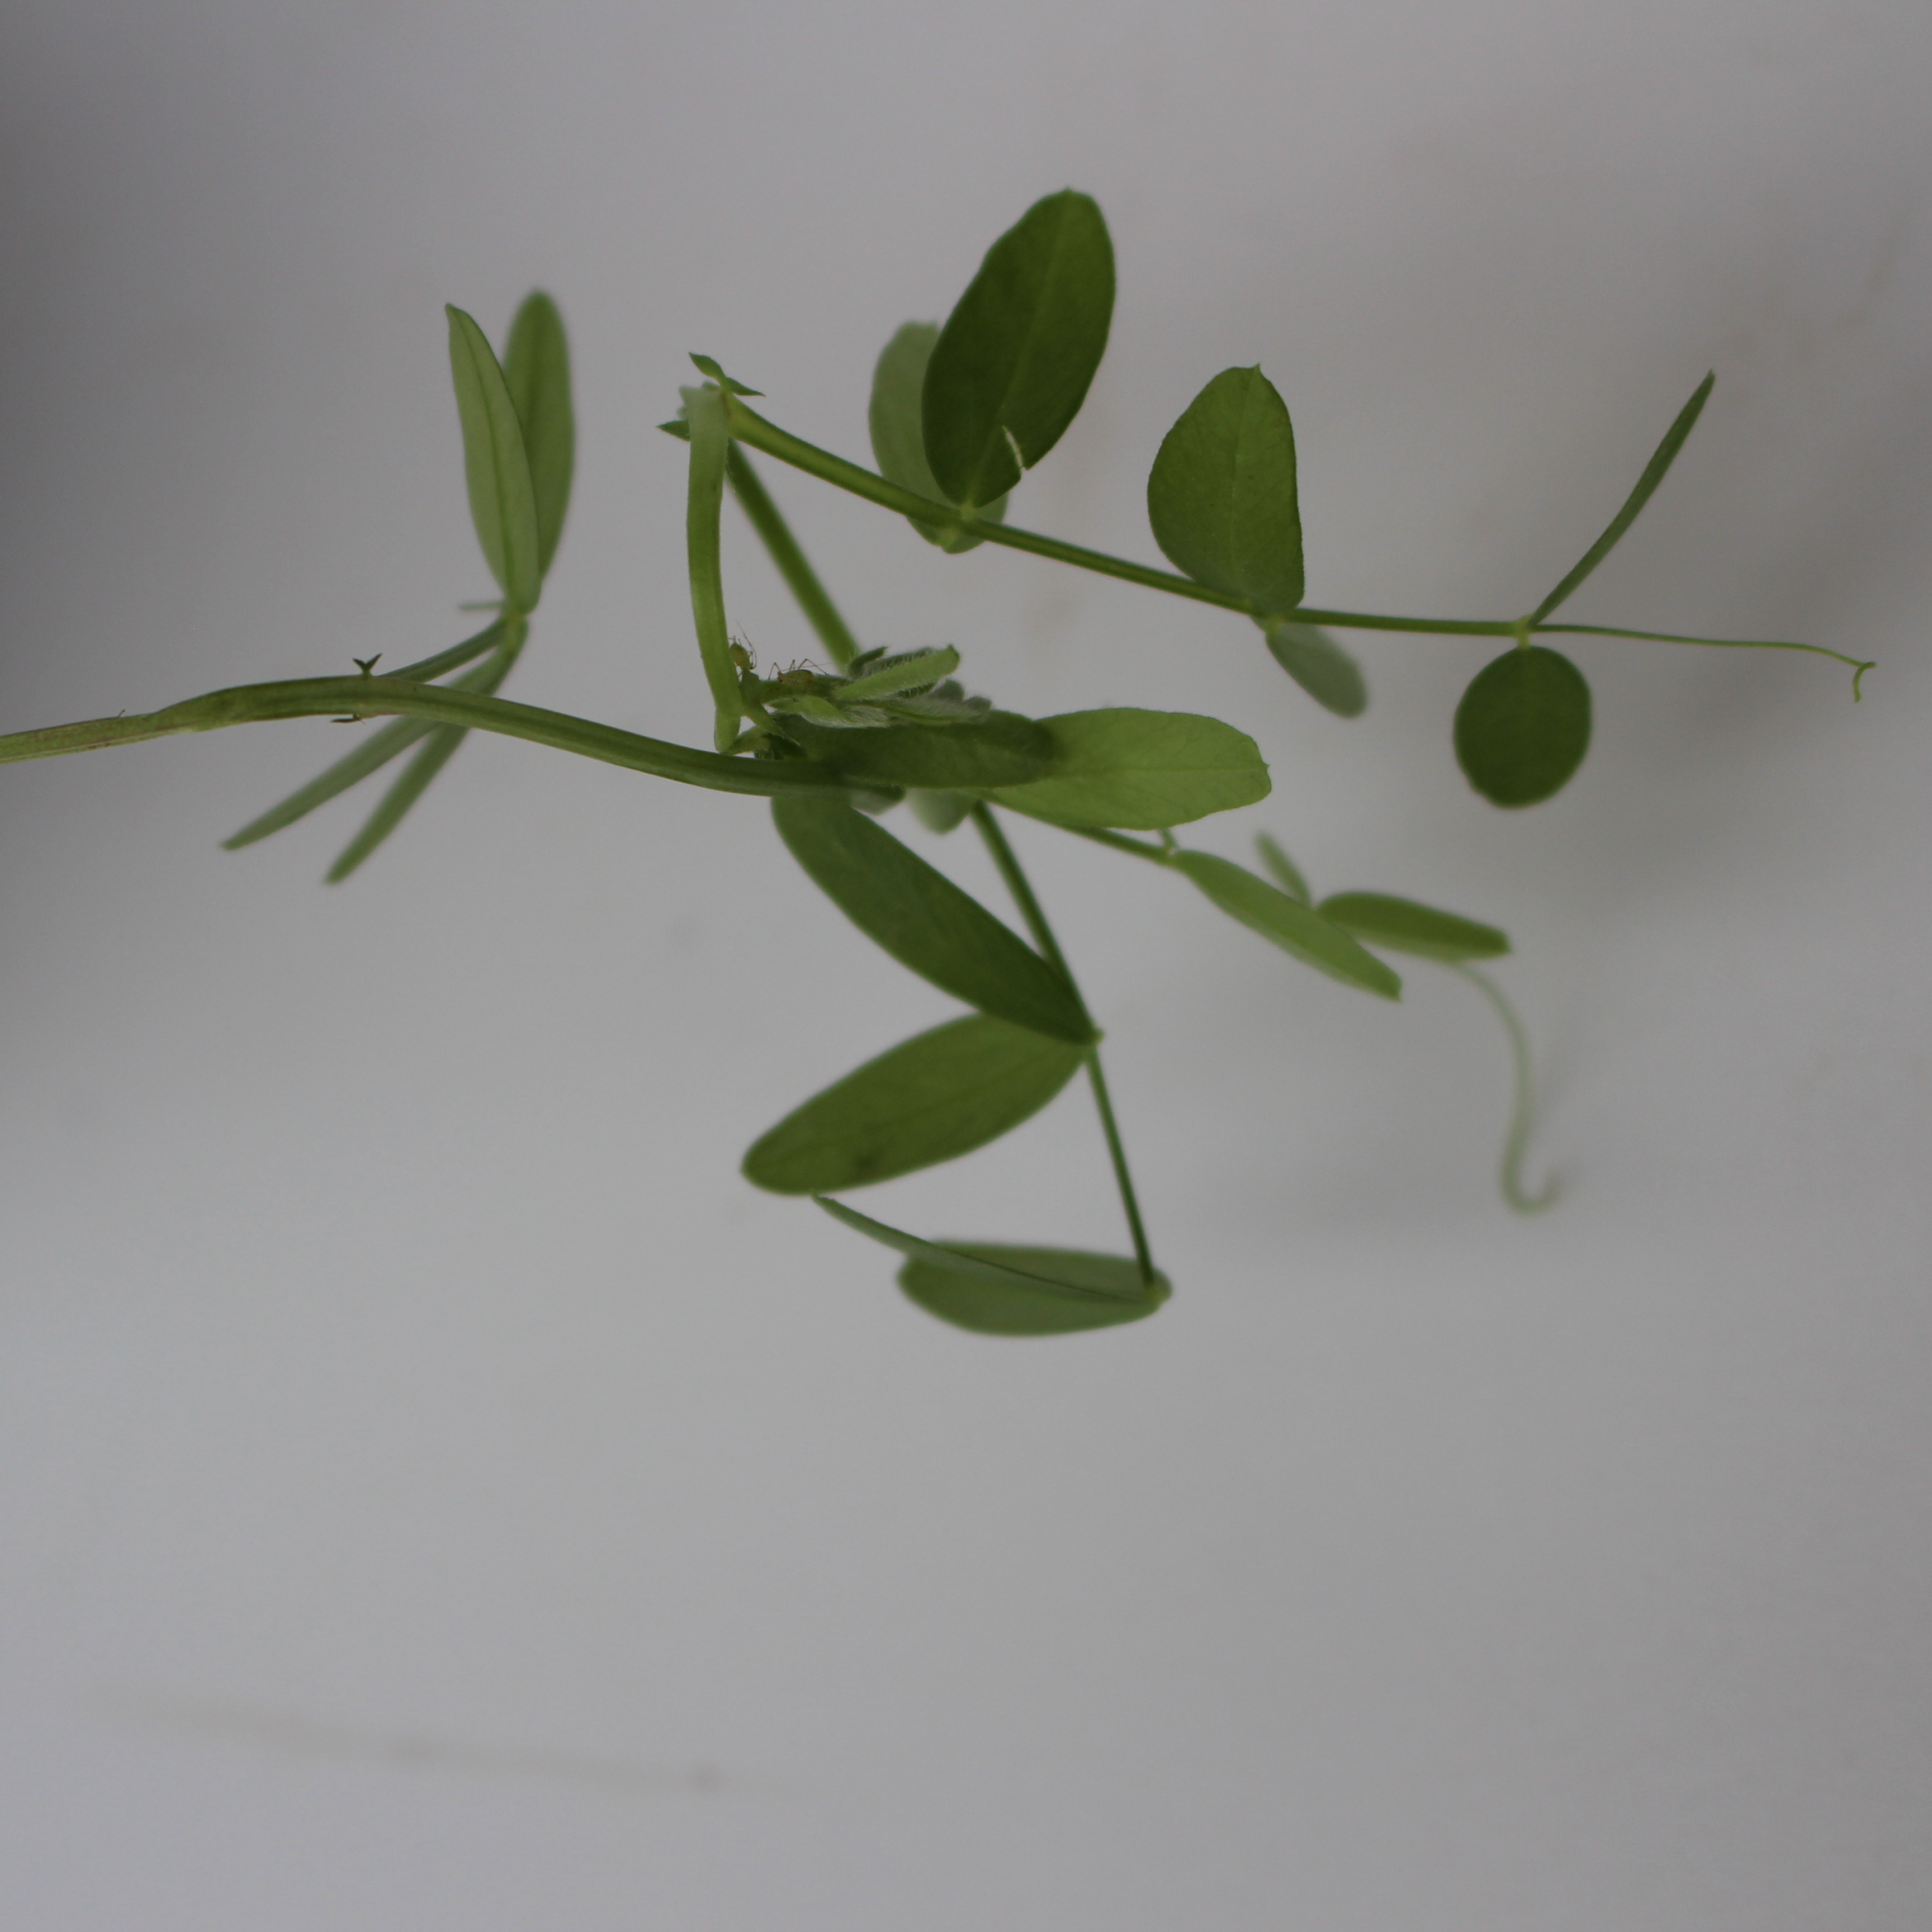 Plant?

Vicia sativa
